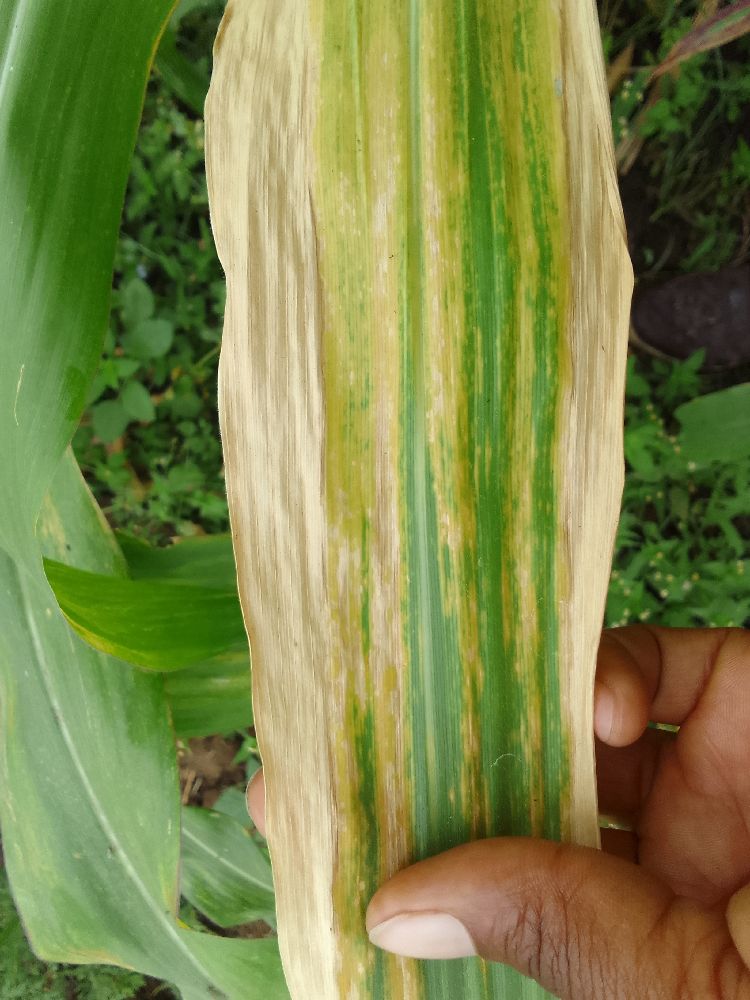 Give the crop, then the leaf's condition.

maize, maize lethal necrosis
